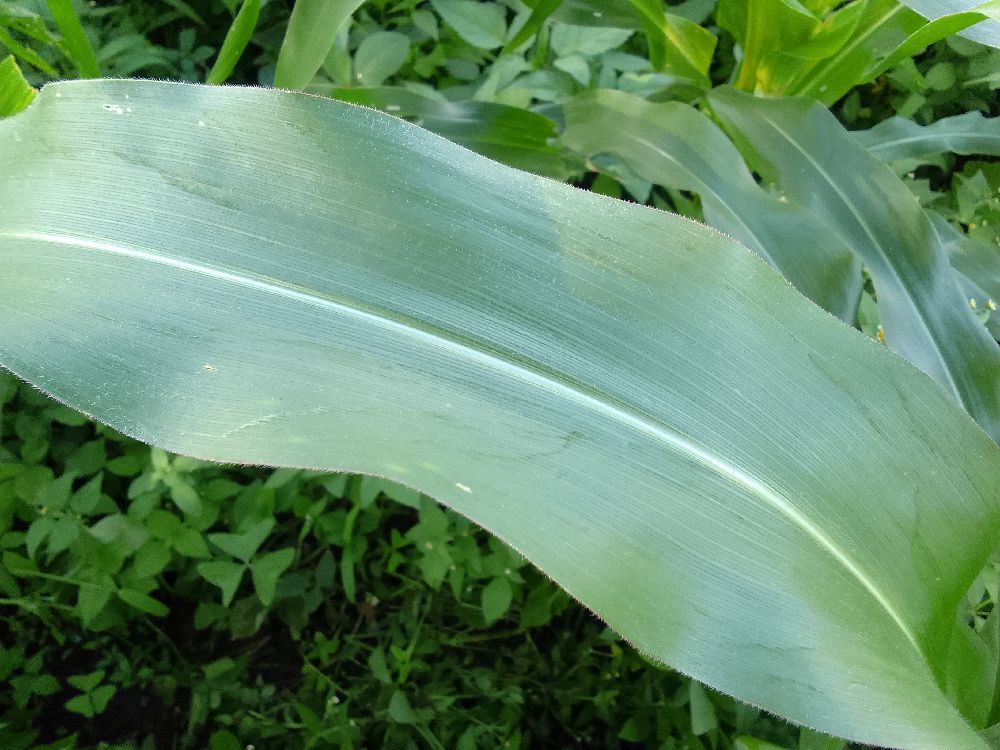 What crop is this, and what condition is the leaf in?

maize, healthy
